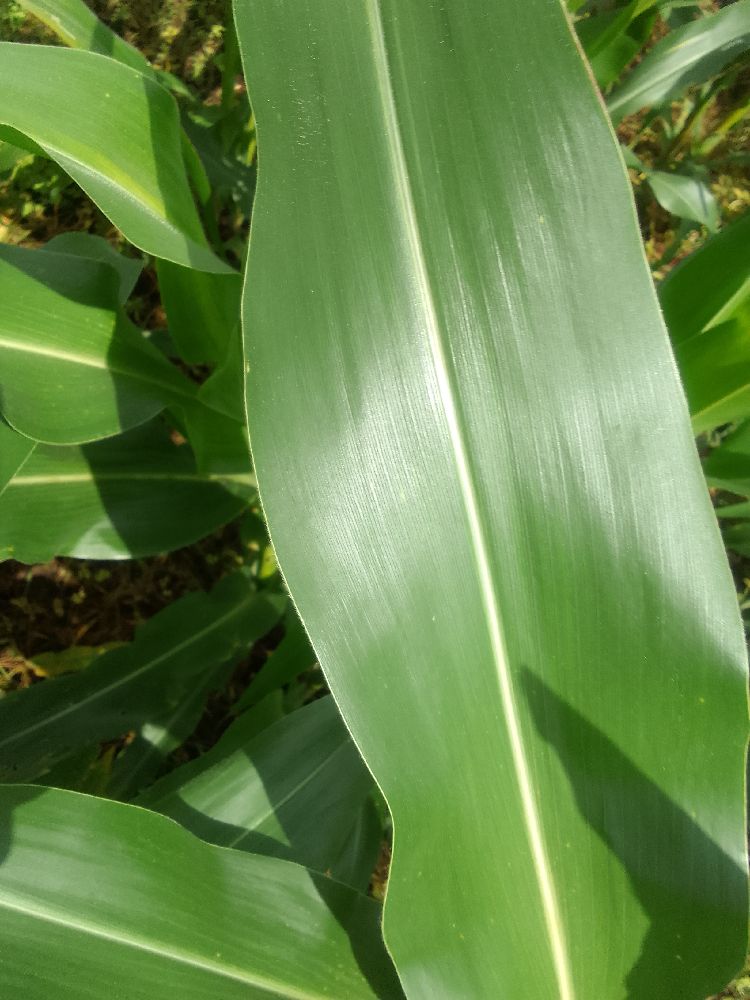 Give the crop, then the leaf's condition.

maize, healthy
